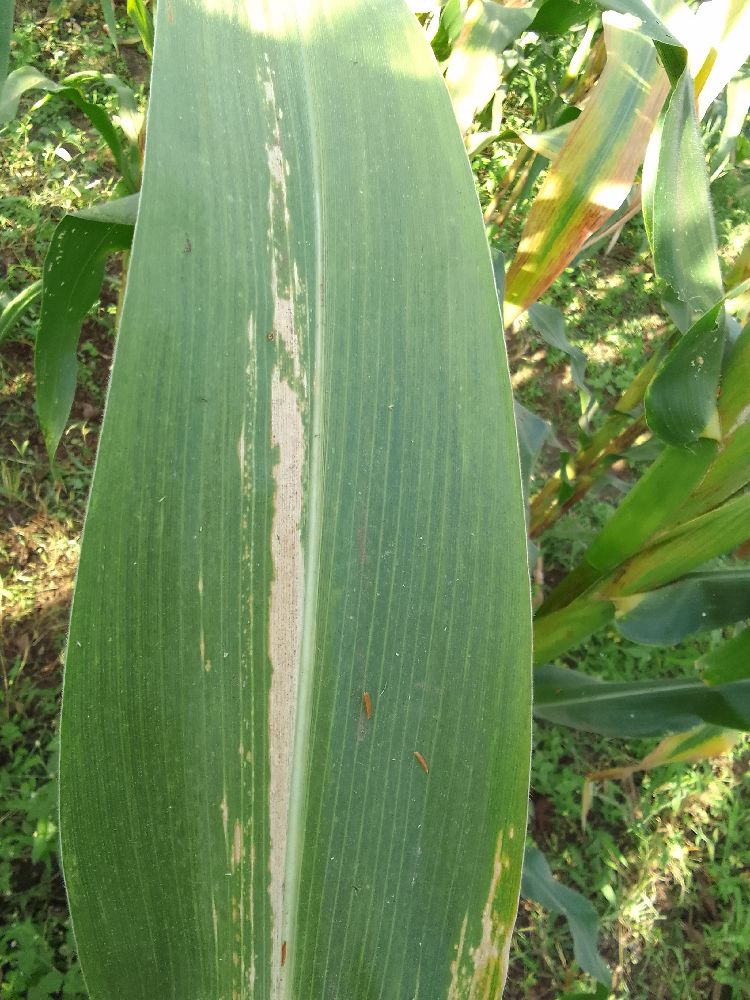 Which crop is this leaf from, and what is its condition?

maize, maize lethal necrosis
